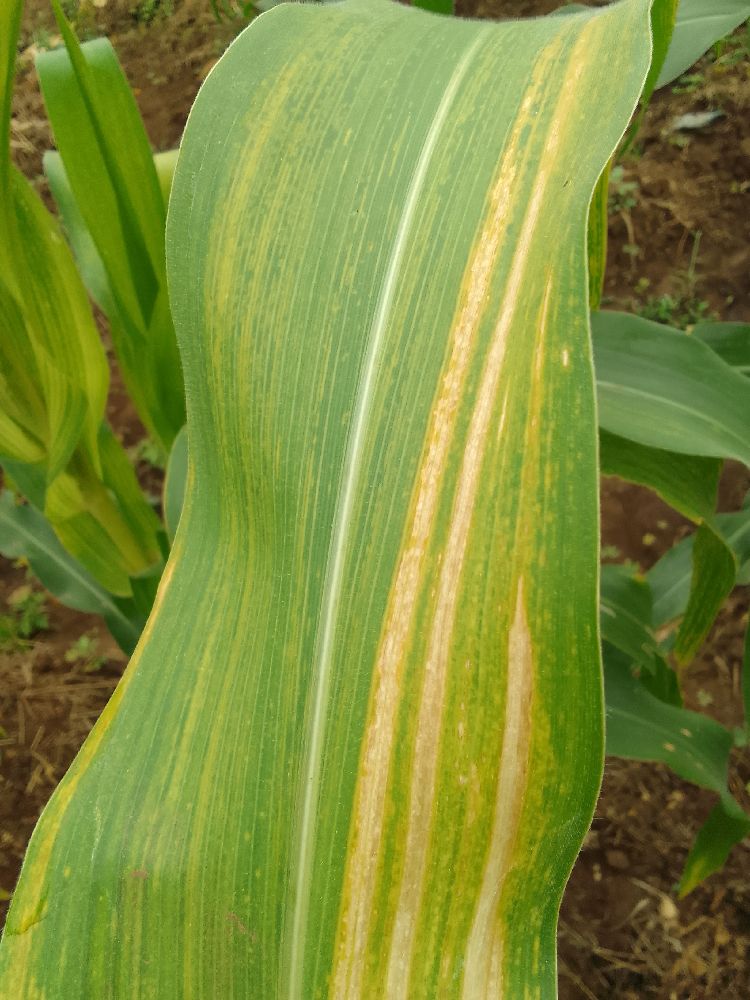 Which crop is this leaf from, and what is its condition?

maize, maize lethal necrosis
